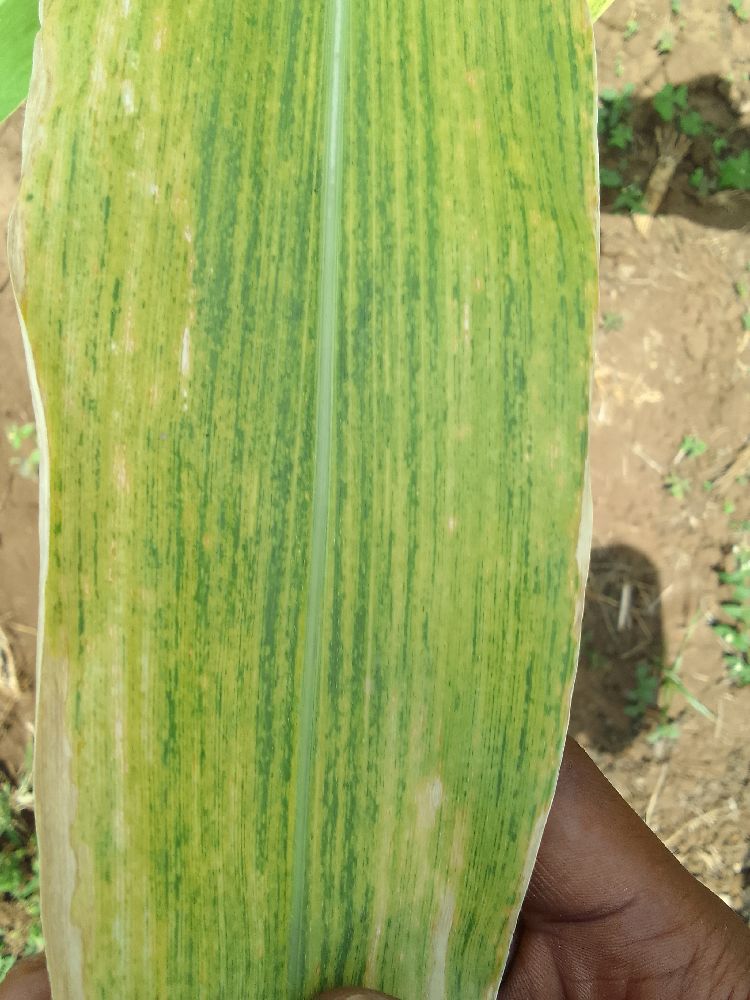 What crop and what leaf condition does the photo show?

maize, maize lethal necrosis
